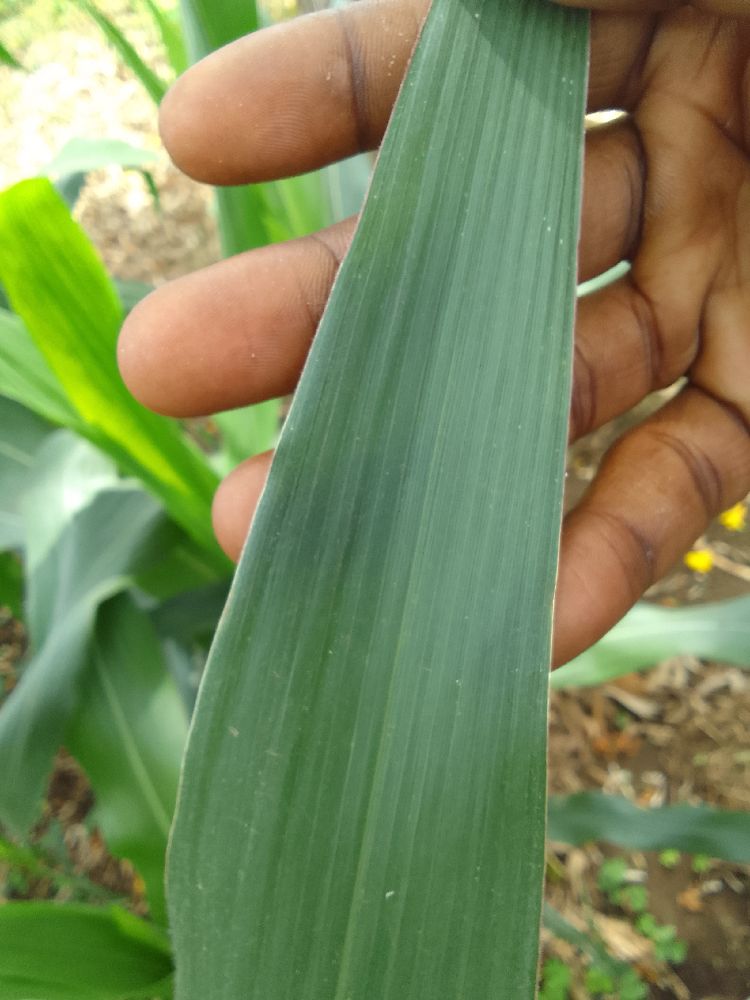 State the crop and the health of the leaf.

maize, healthy
